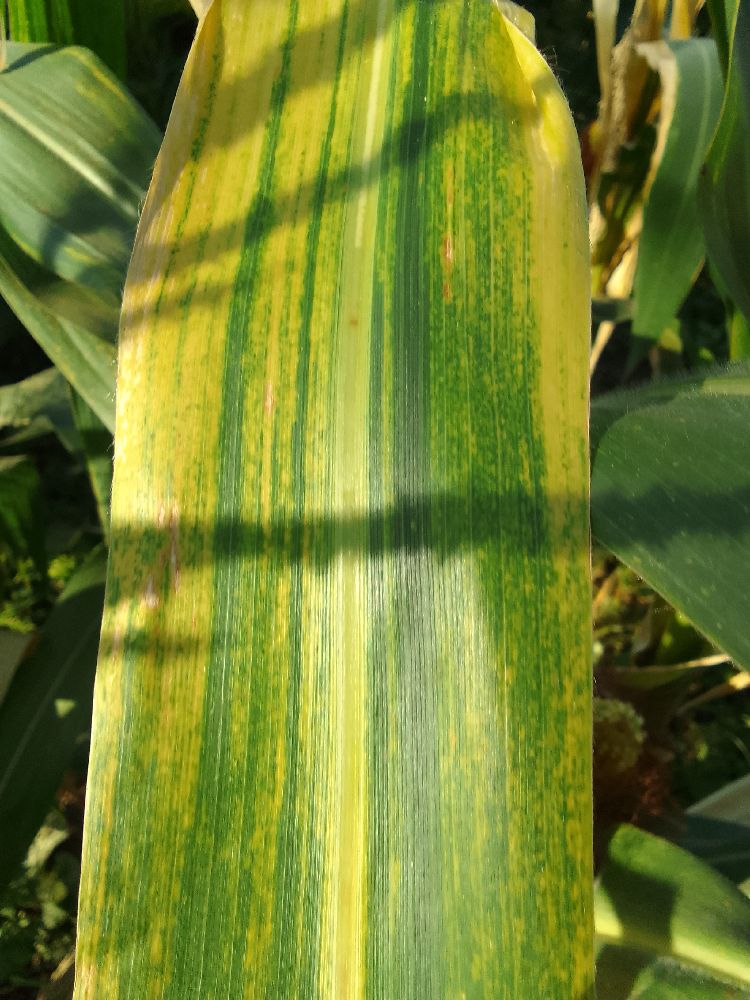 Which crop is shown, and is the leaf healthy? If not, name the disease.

maize, maize lethal necrosis
